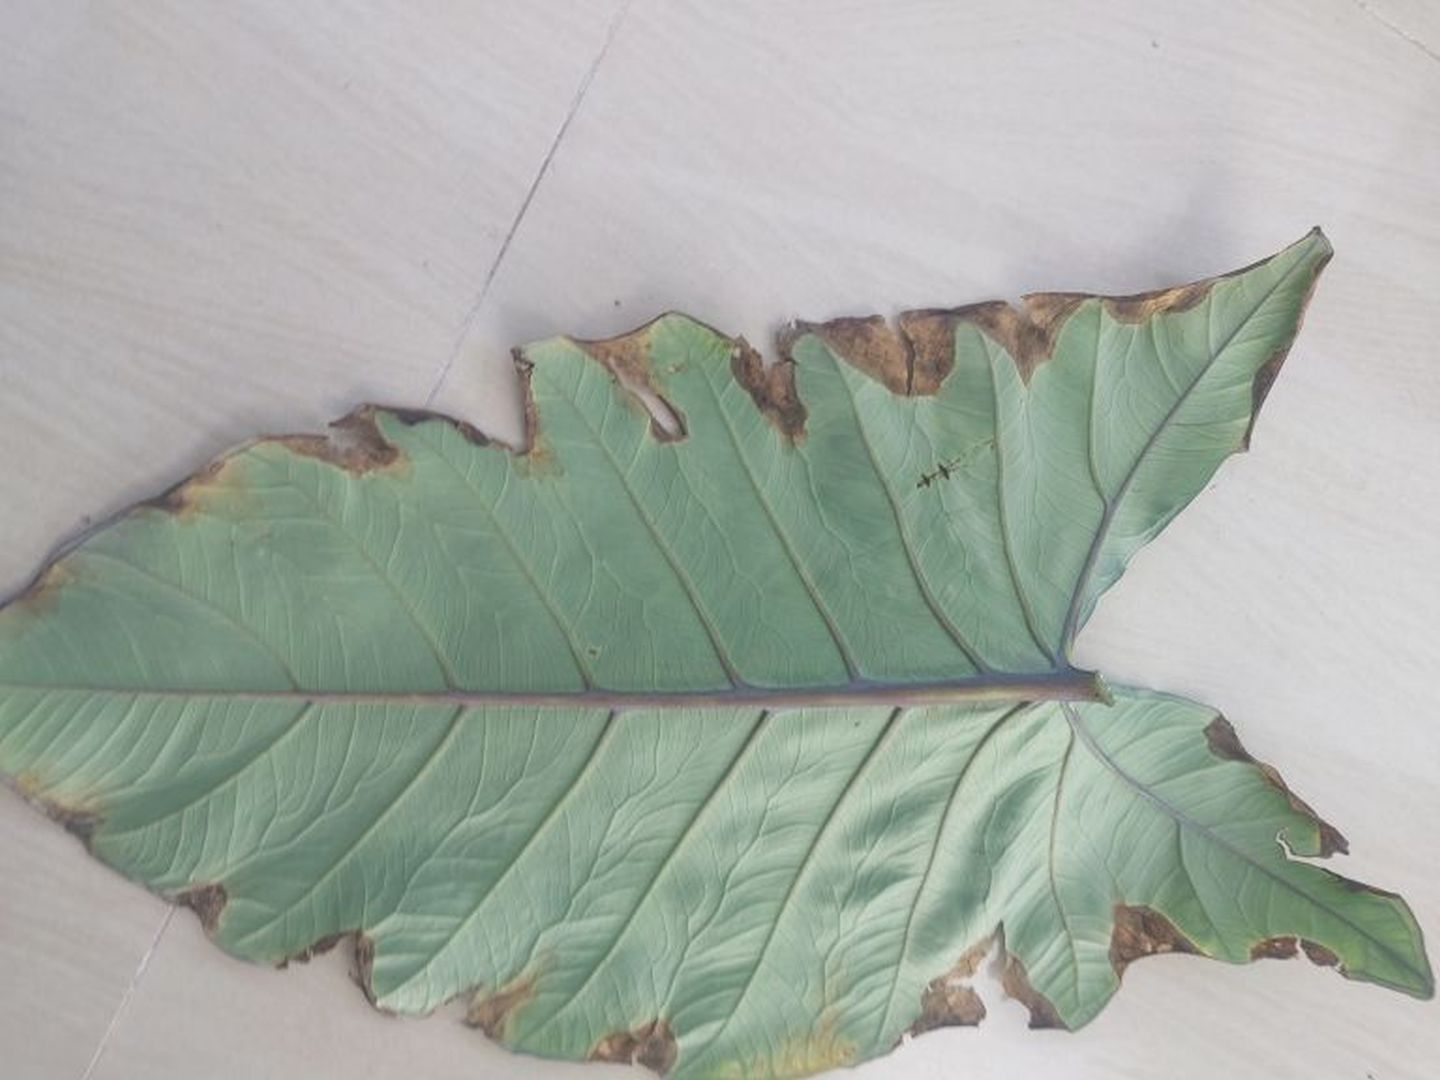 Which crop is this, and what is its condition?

taro, leaf blight
